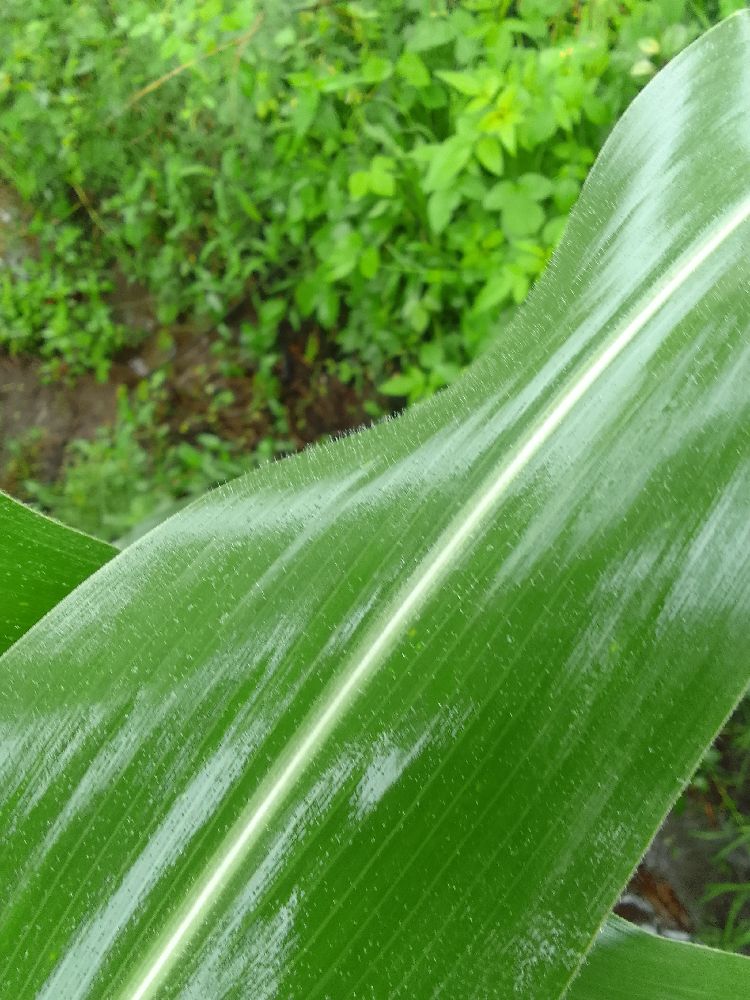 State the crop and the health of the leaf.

maize, healthy
